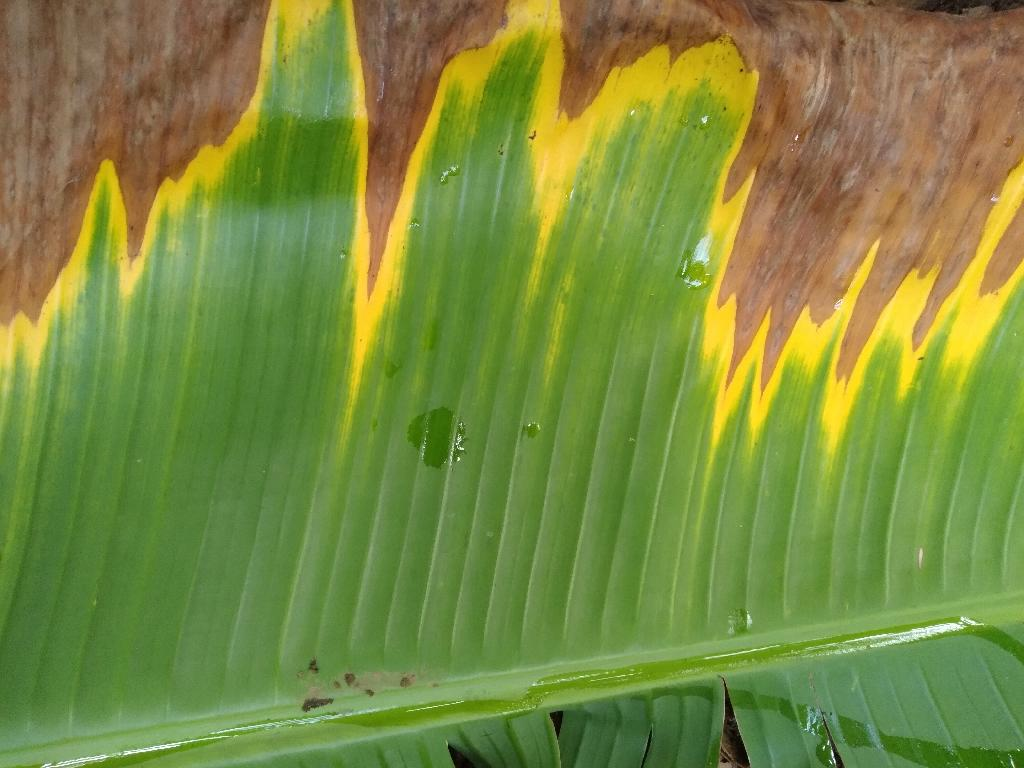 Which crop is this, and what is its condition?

banana, fusarium wilt race 1
